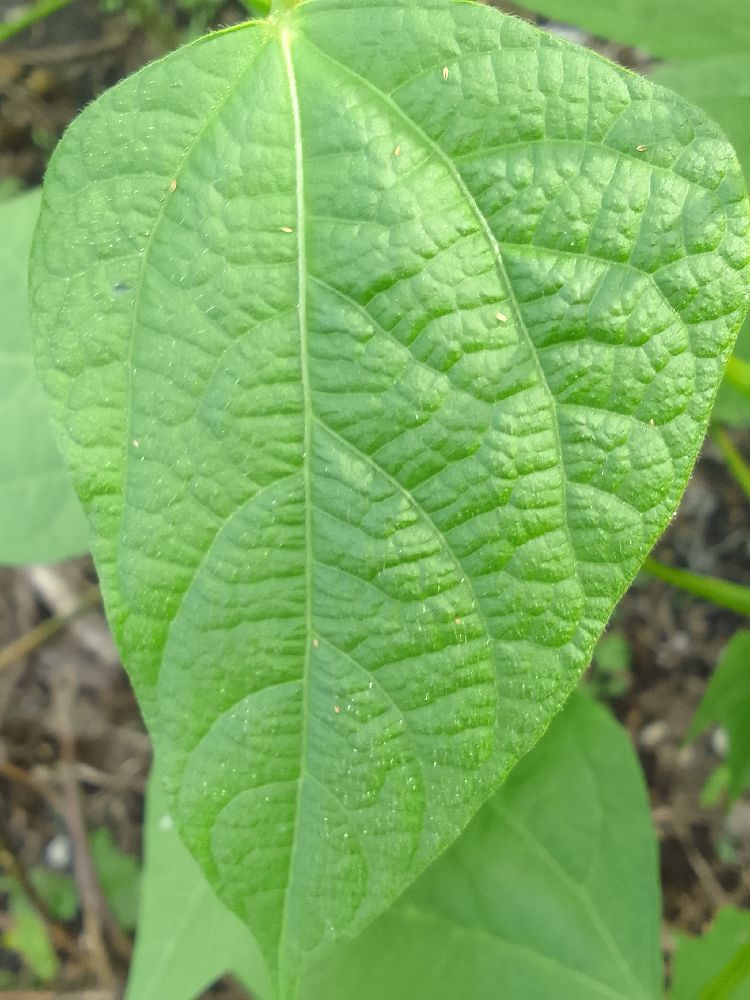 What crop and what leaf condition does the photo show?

common bean, healthy
